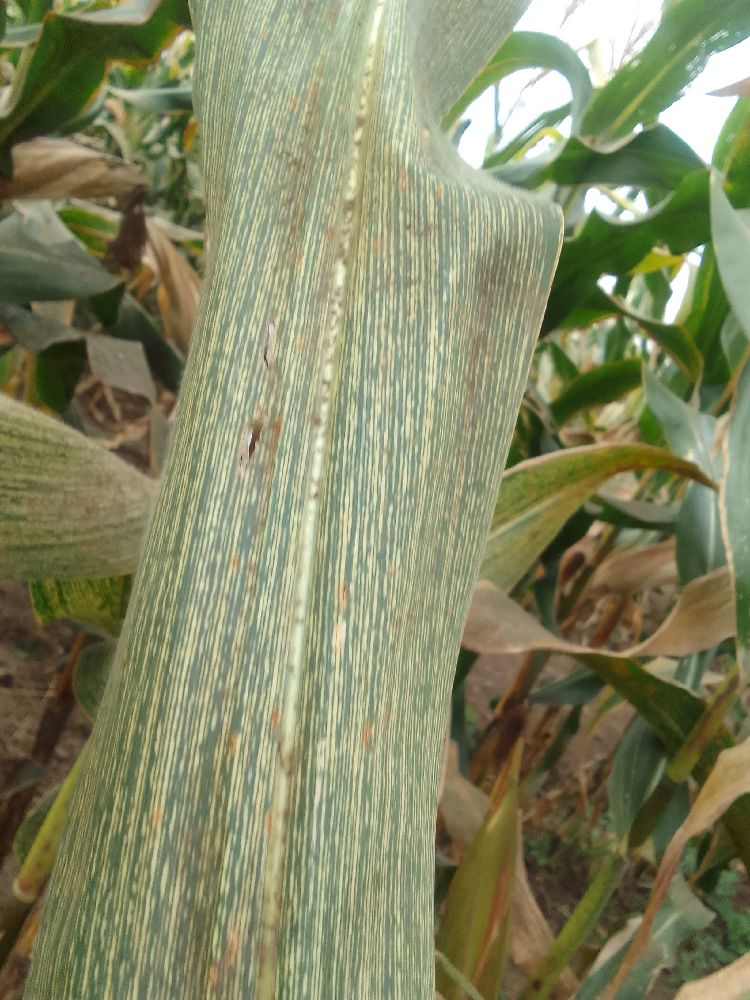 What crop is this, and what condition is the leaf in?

maize, maize streak virus
